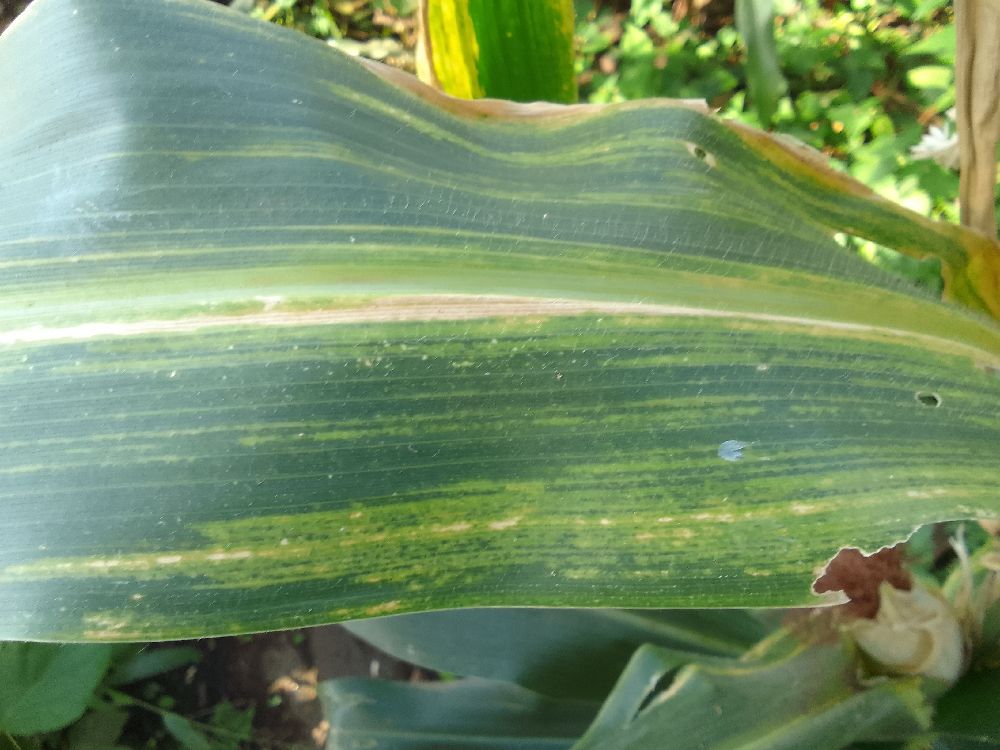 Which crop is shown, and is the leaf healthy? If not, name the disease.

maize, maize lethal necrosis
